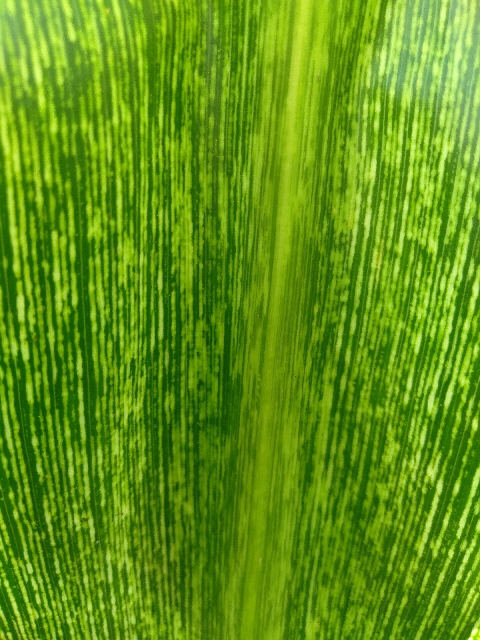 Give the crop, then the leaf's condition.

maize, maize streak virus
